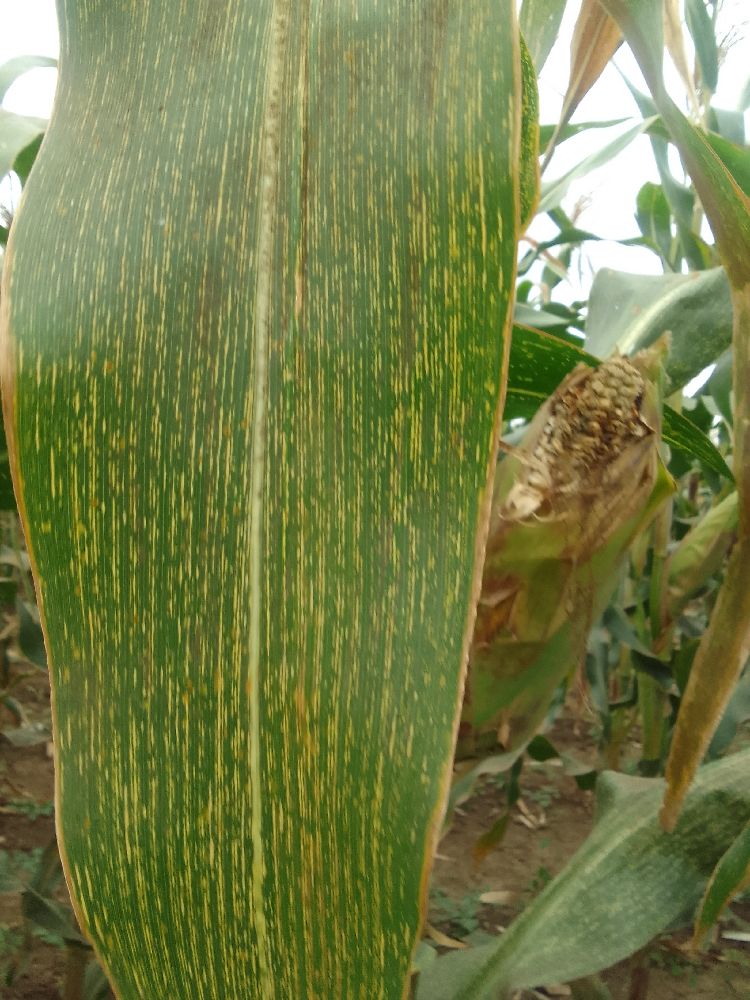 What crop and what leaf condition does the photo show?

maize, maize streak virus
